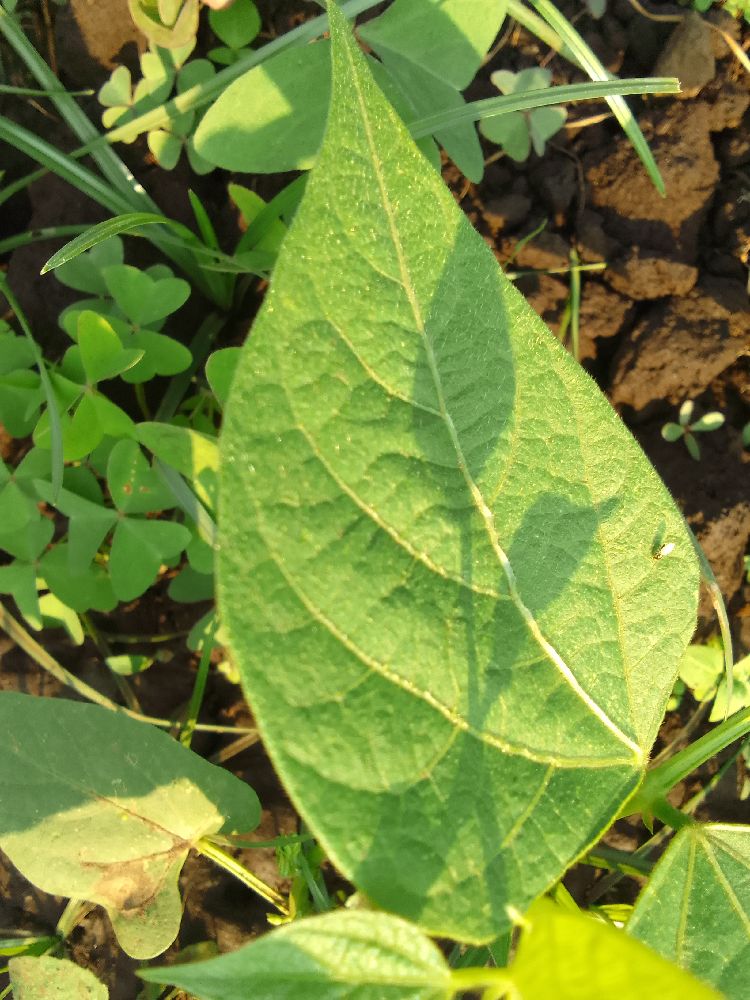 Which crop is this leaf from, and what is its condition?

common bean, healthy
